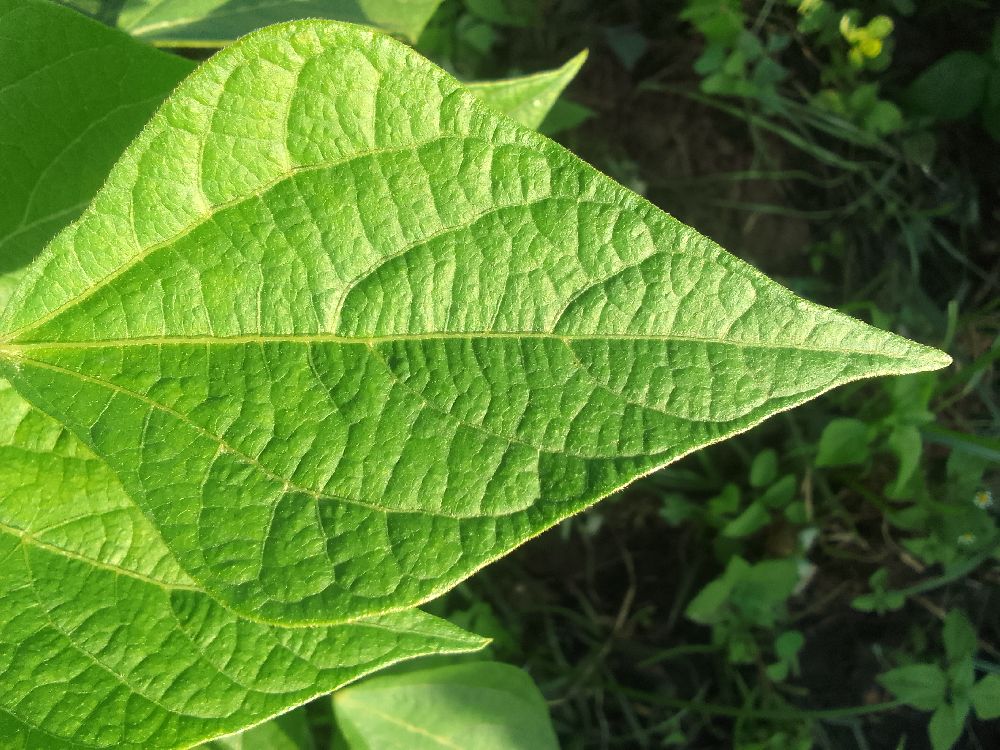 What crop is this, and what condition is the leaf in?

common bean, healthy
